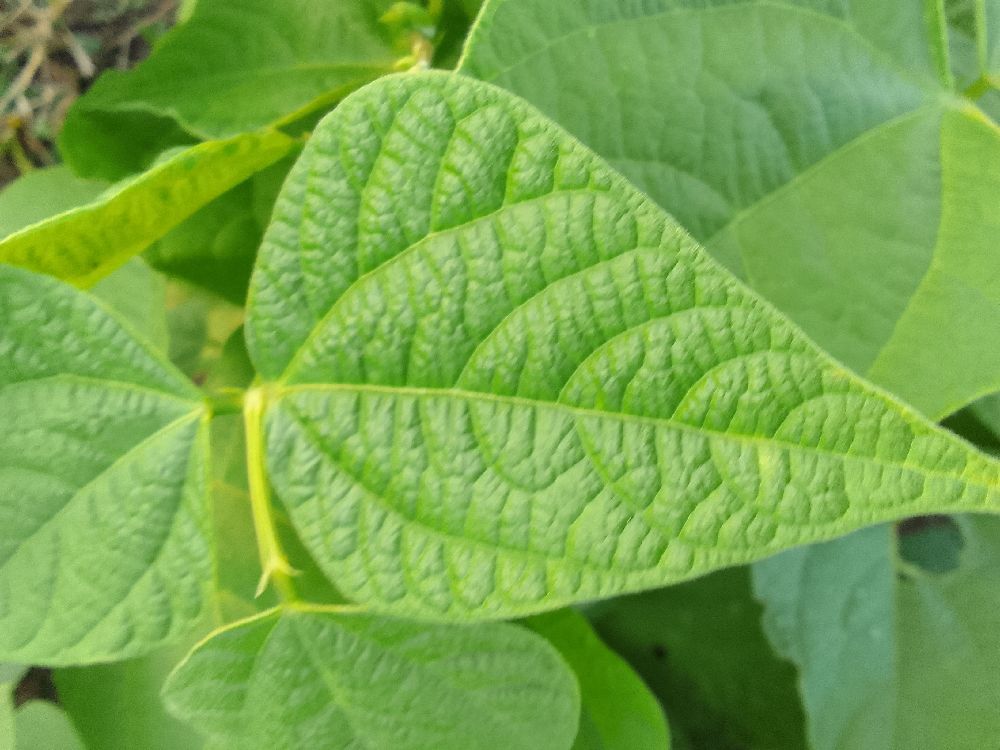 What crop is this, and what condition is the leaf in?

common bean, healthy
